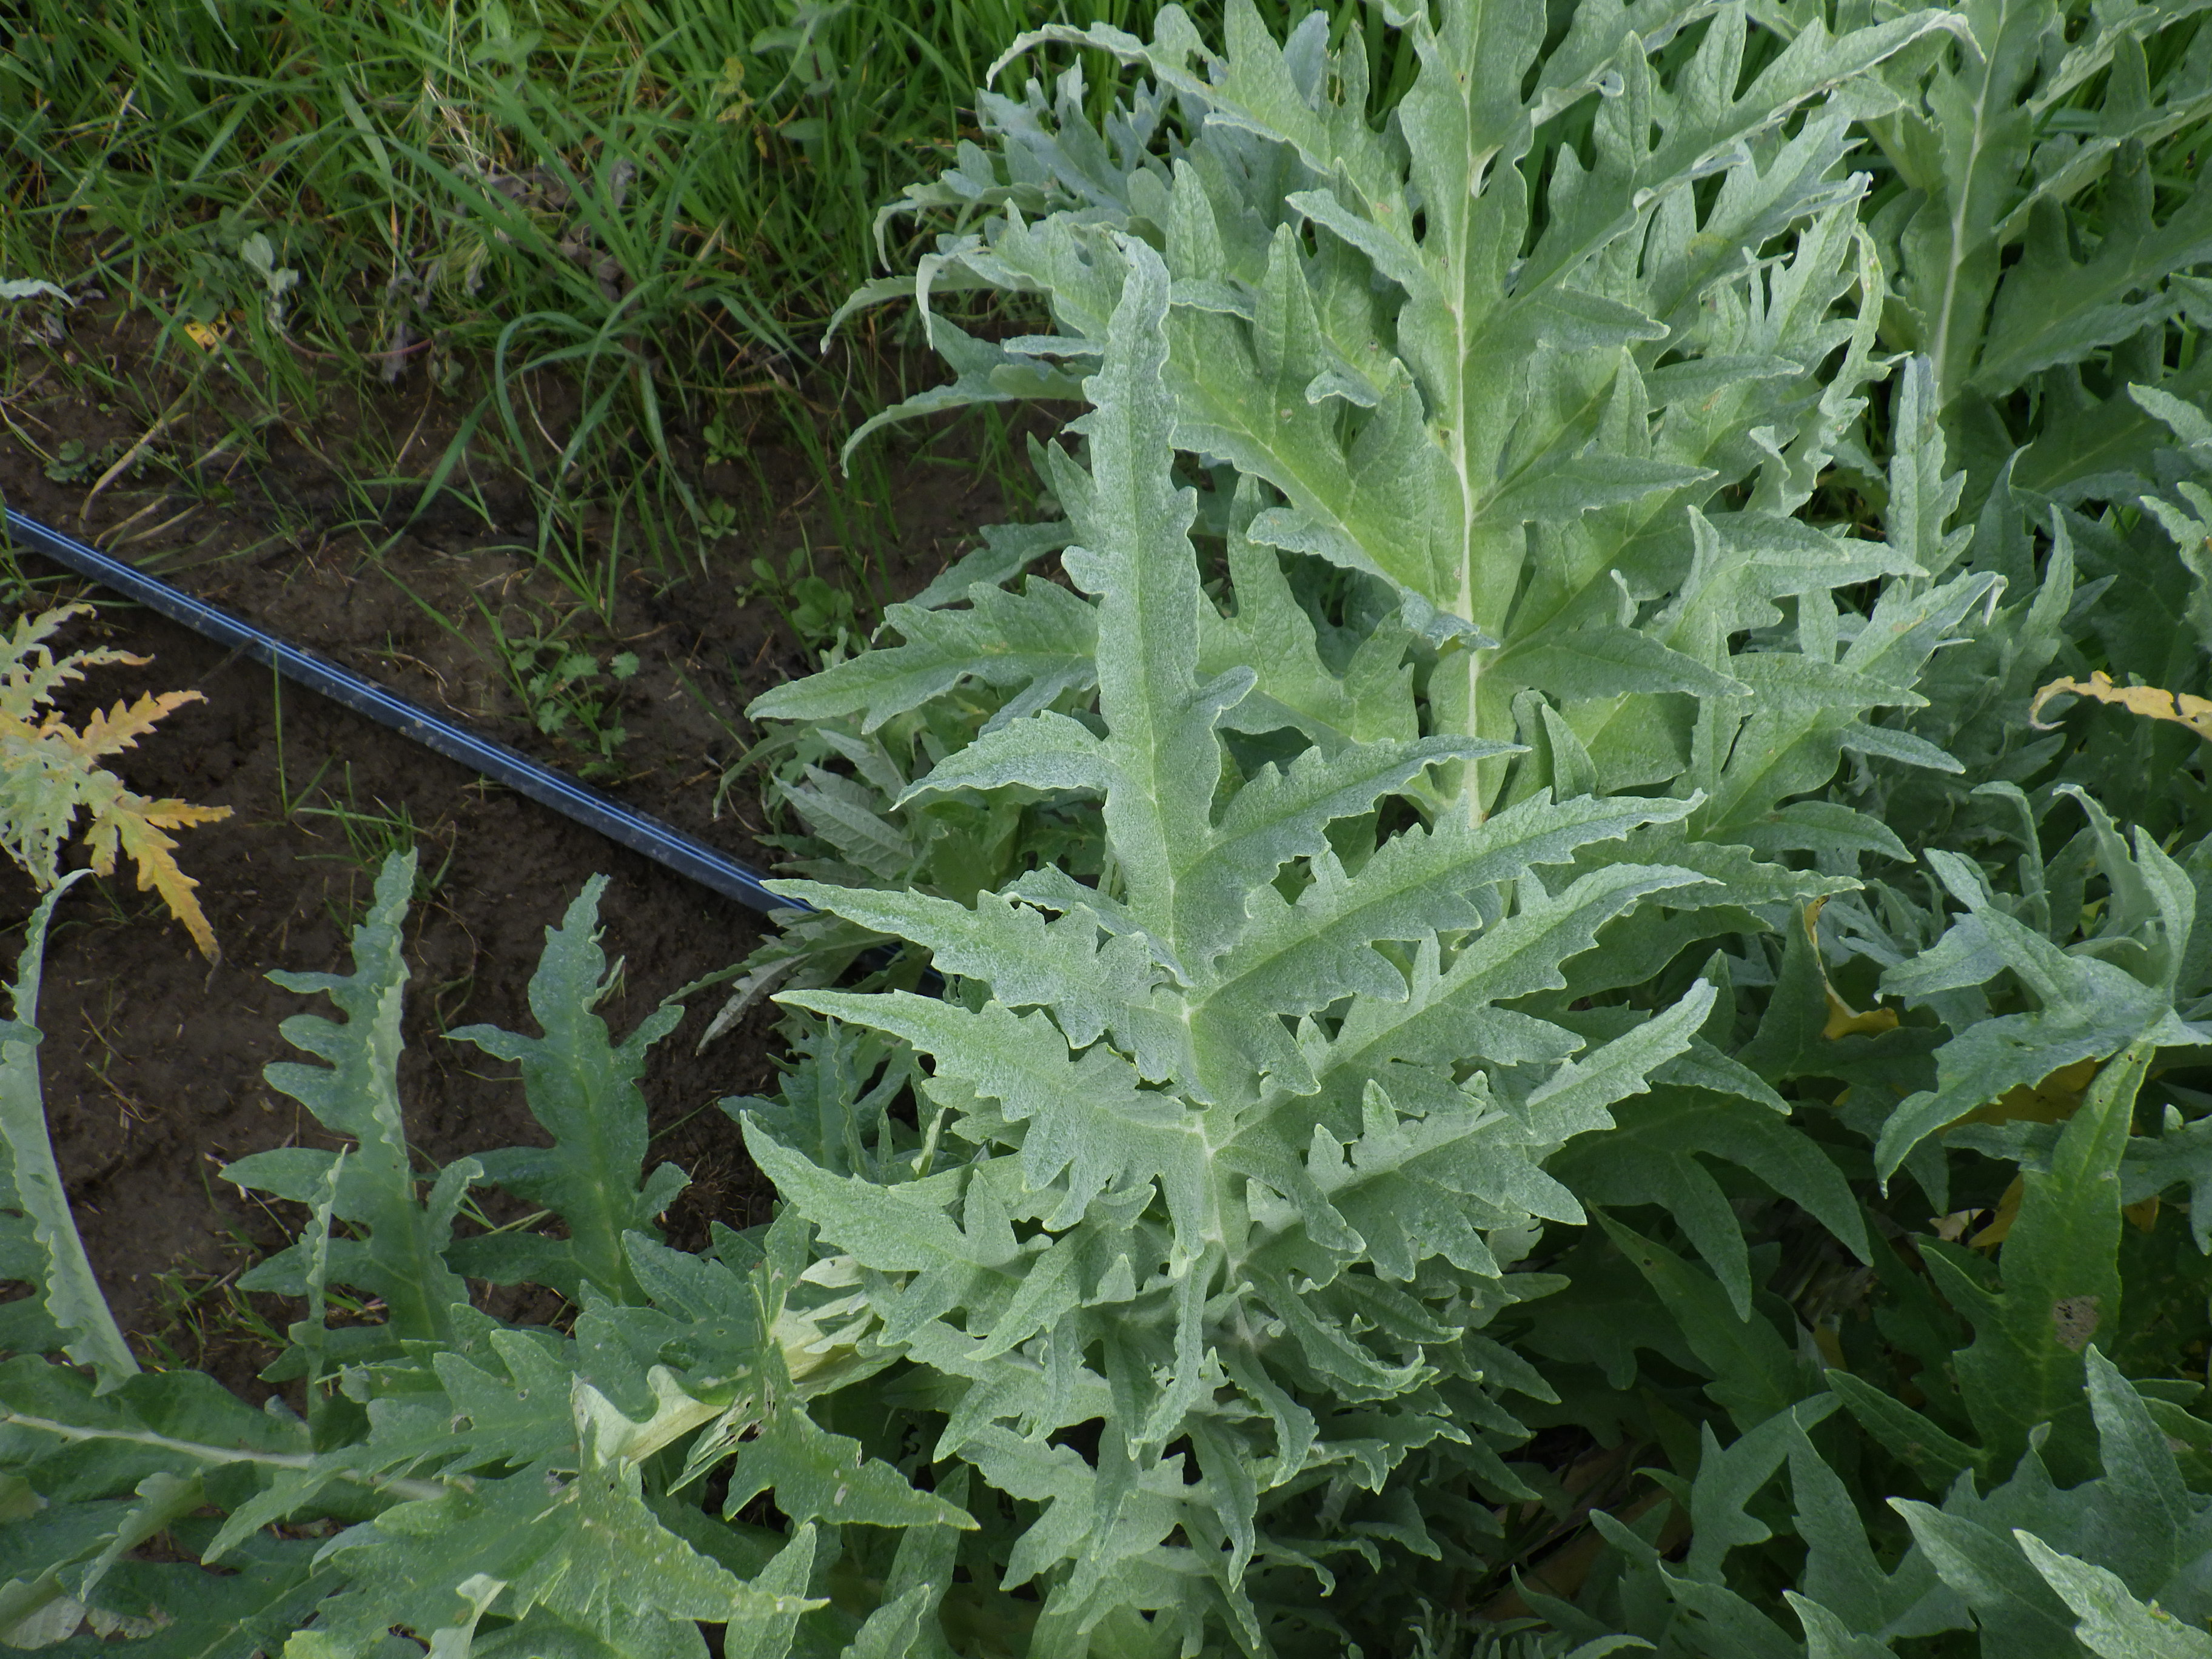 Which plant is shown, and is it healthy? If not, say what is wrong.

artichoke, healthy
